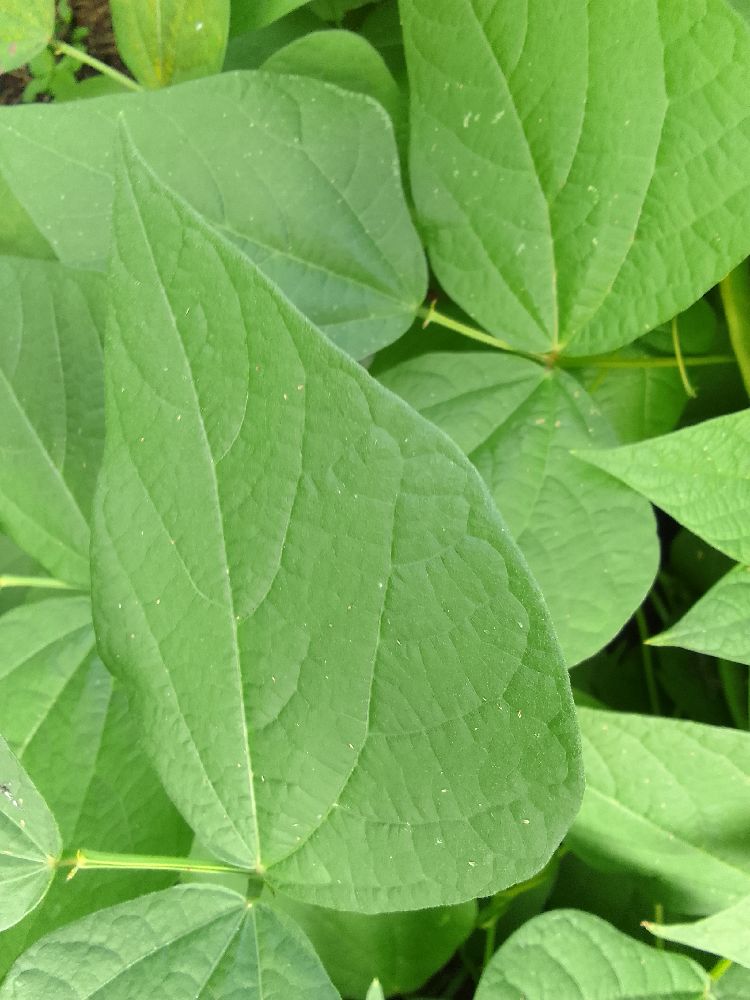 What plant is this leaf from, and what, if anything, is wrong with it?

common bean, healthy
